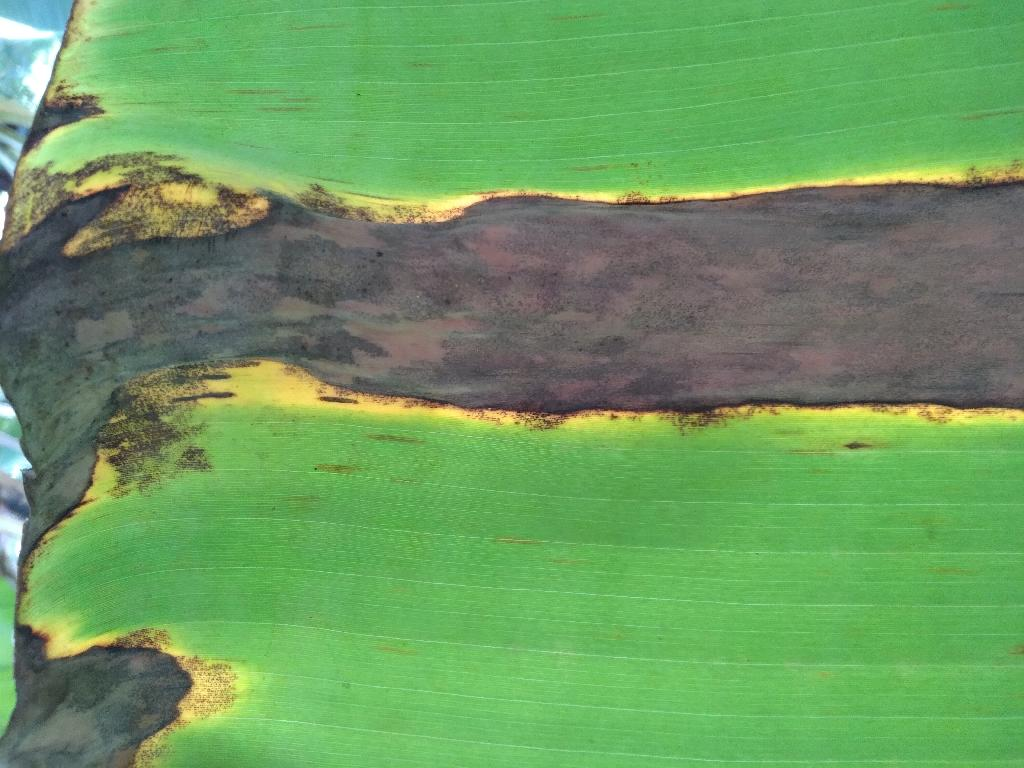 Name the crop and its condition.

banana, black sigatoka
